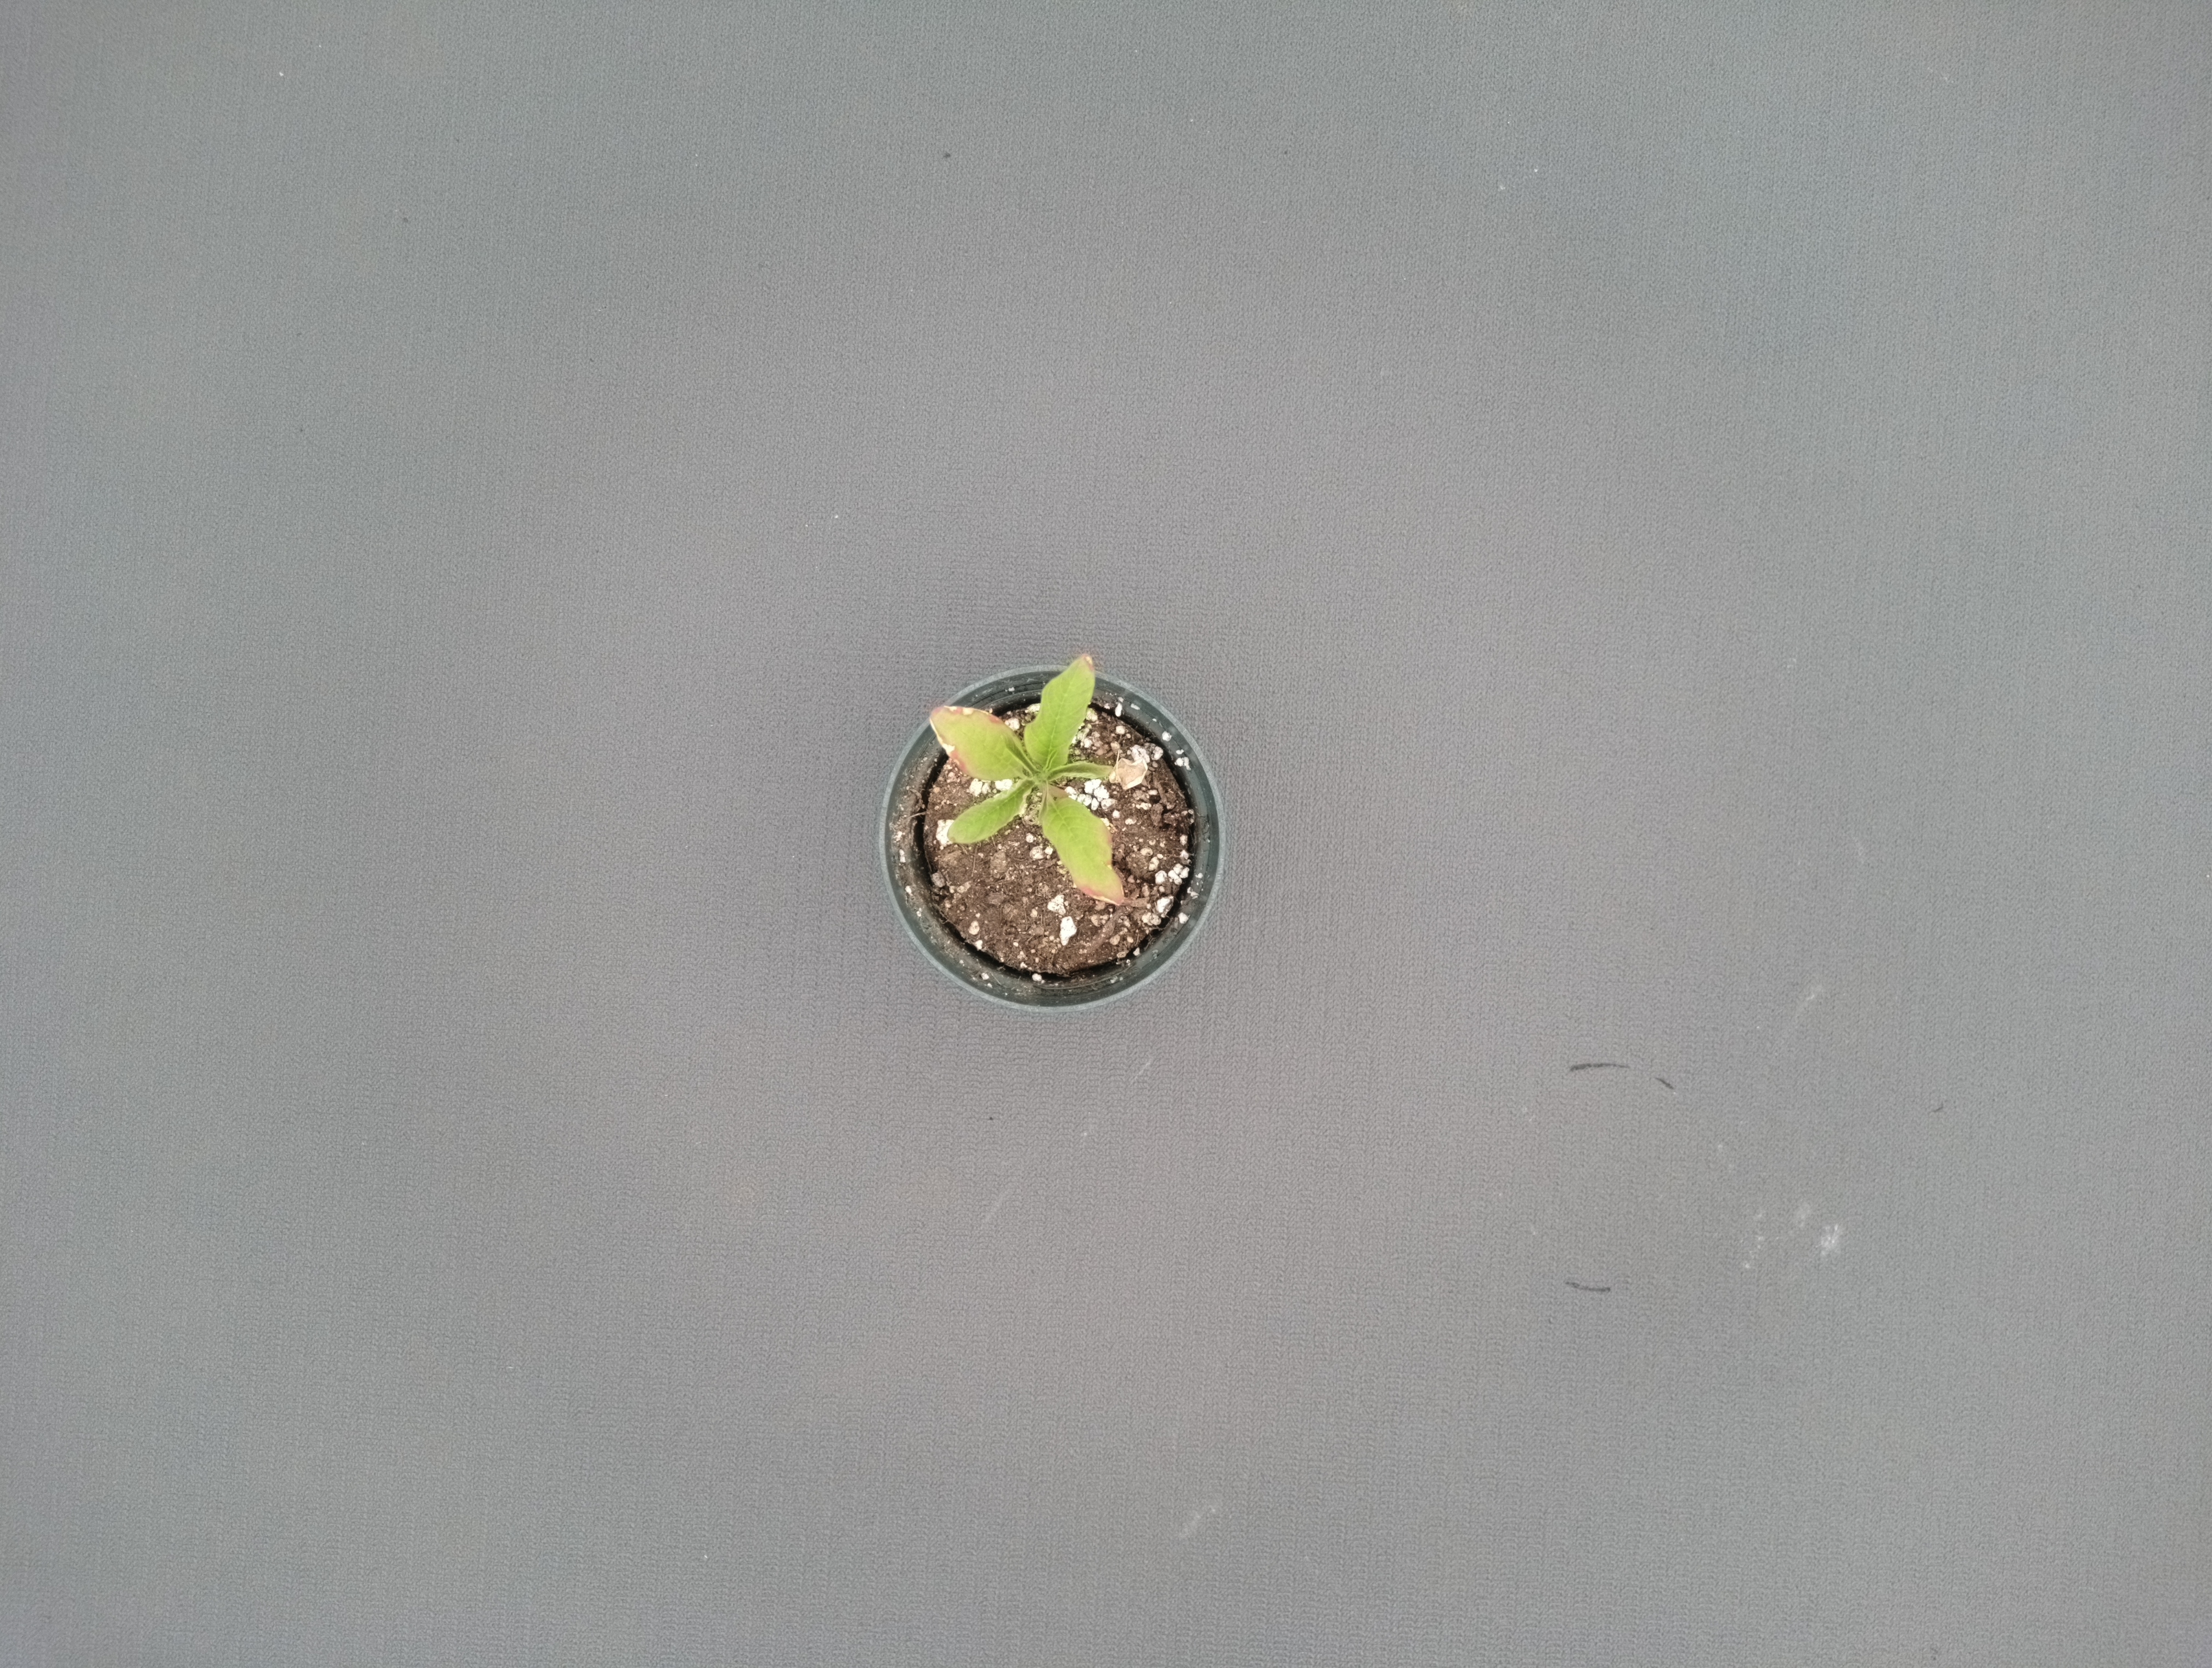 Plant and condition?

waterhemp, healthy untreated
